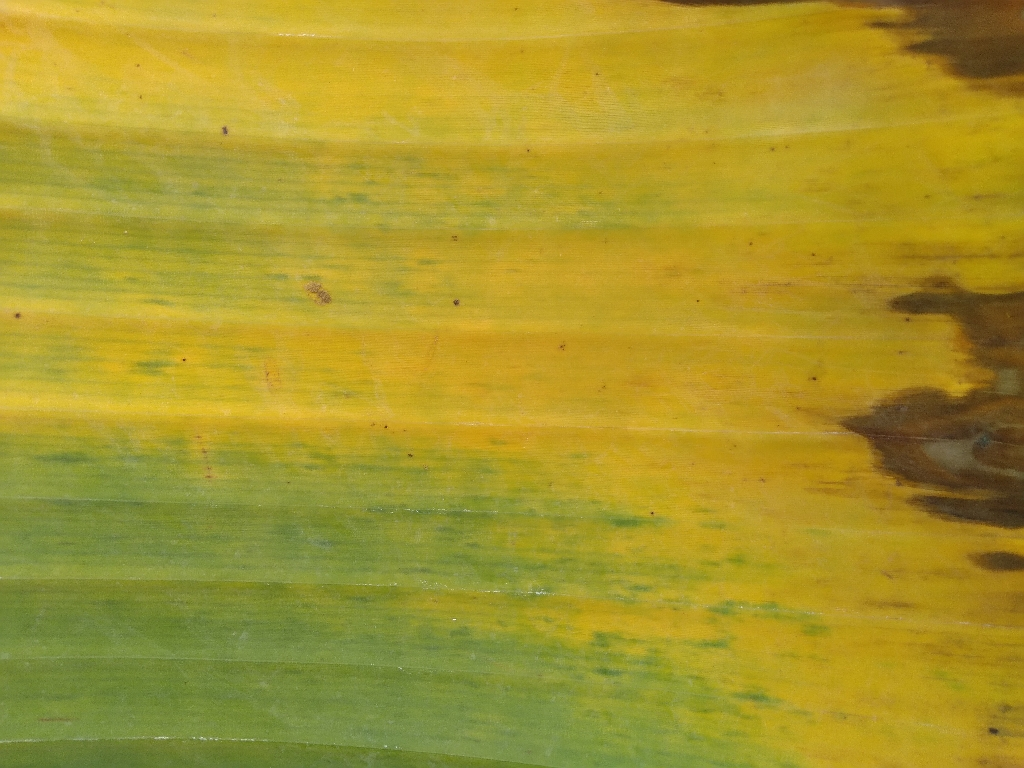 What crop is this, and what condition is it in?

banana, fusarium wilt race 1
